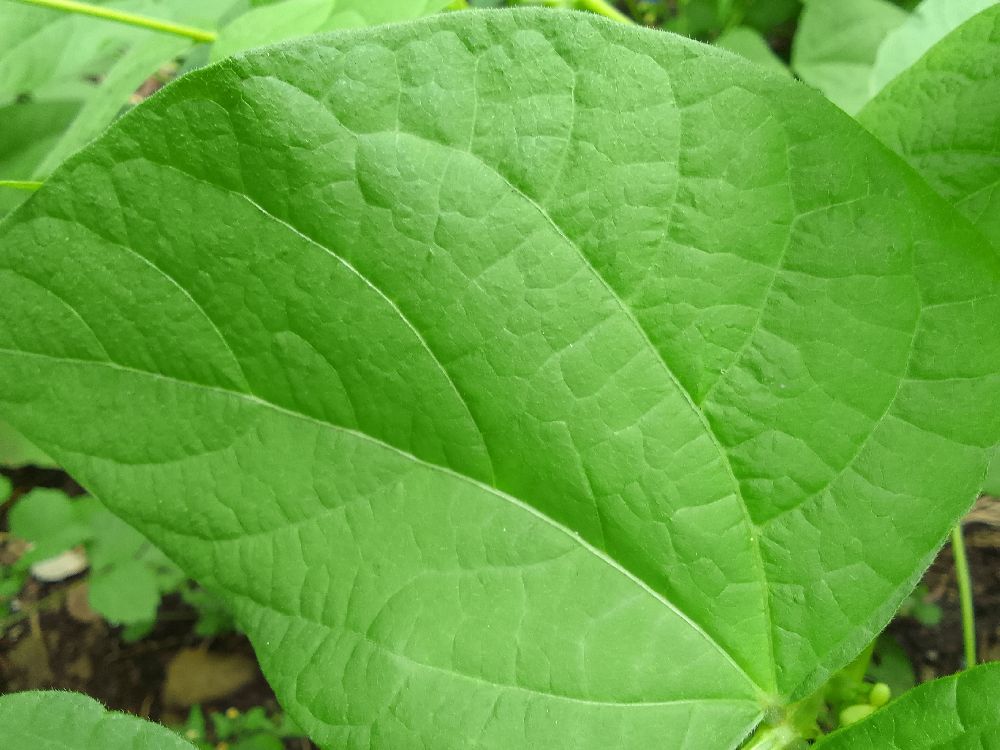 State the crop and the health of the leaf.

common bean, healthy
